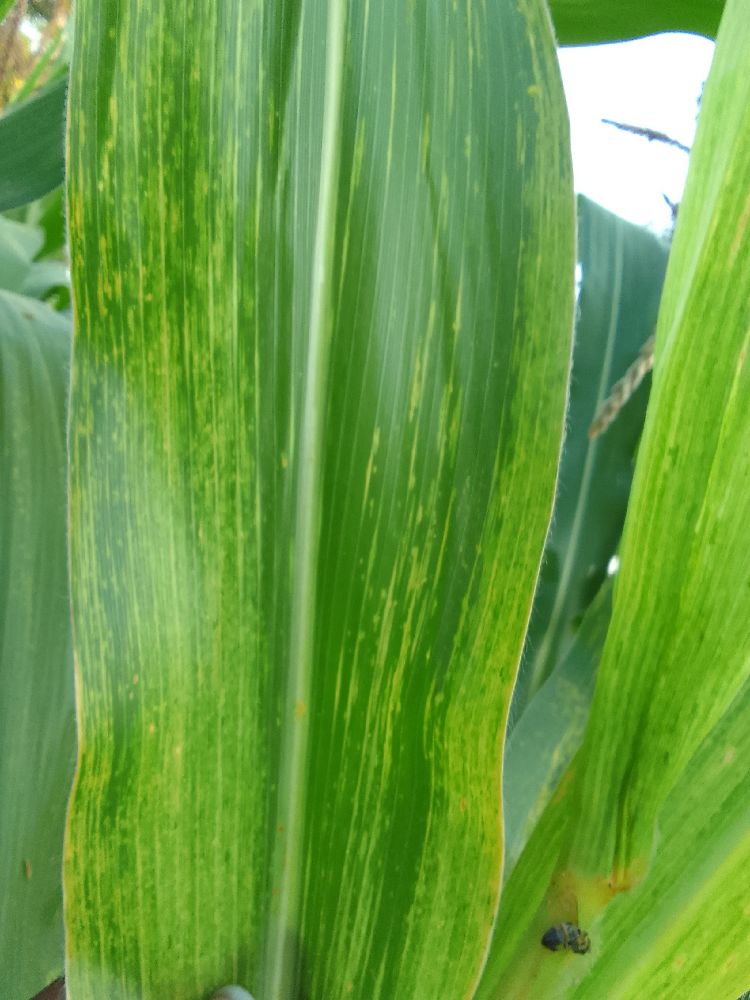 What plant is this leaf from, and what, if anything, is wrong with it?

maize, maize lethal necrosis
